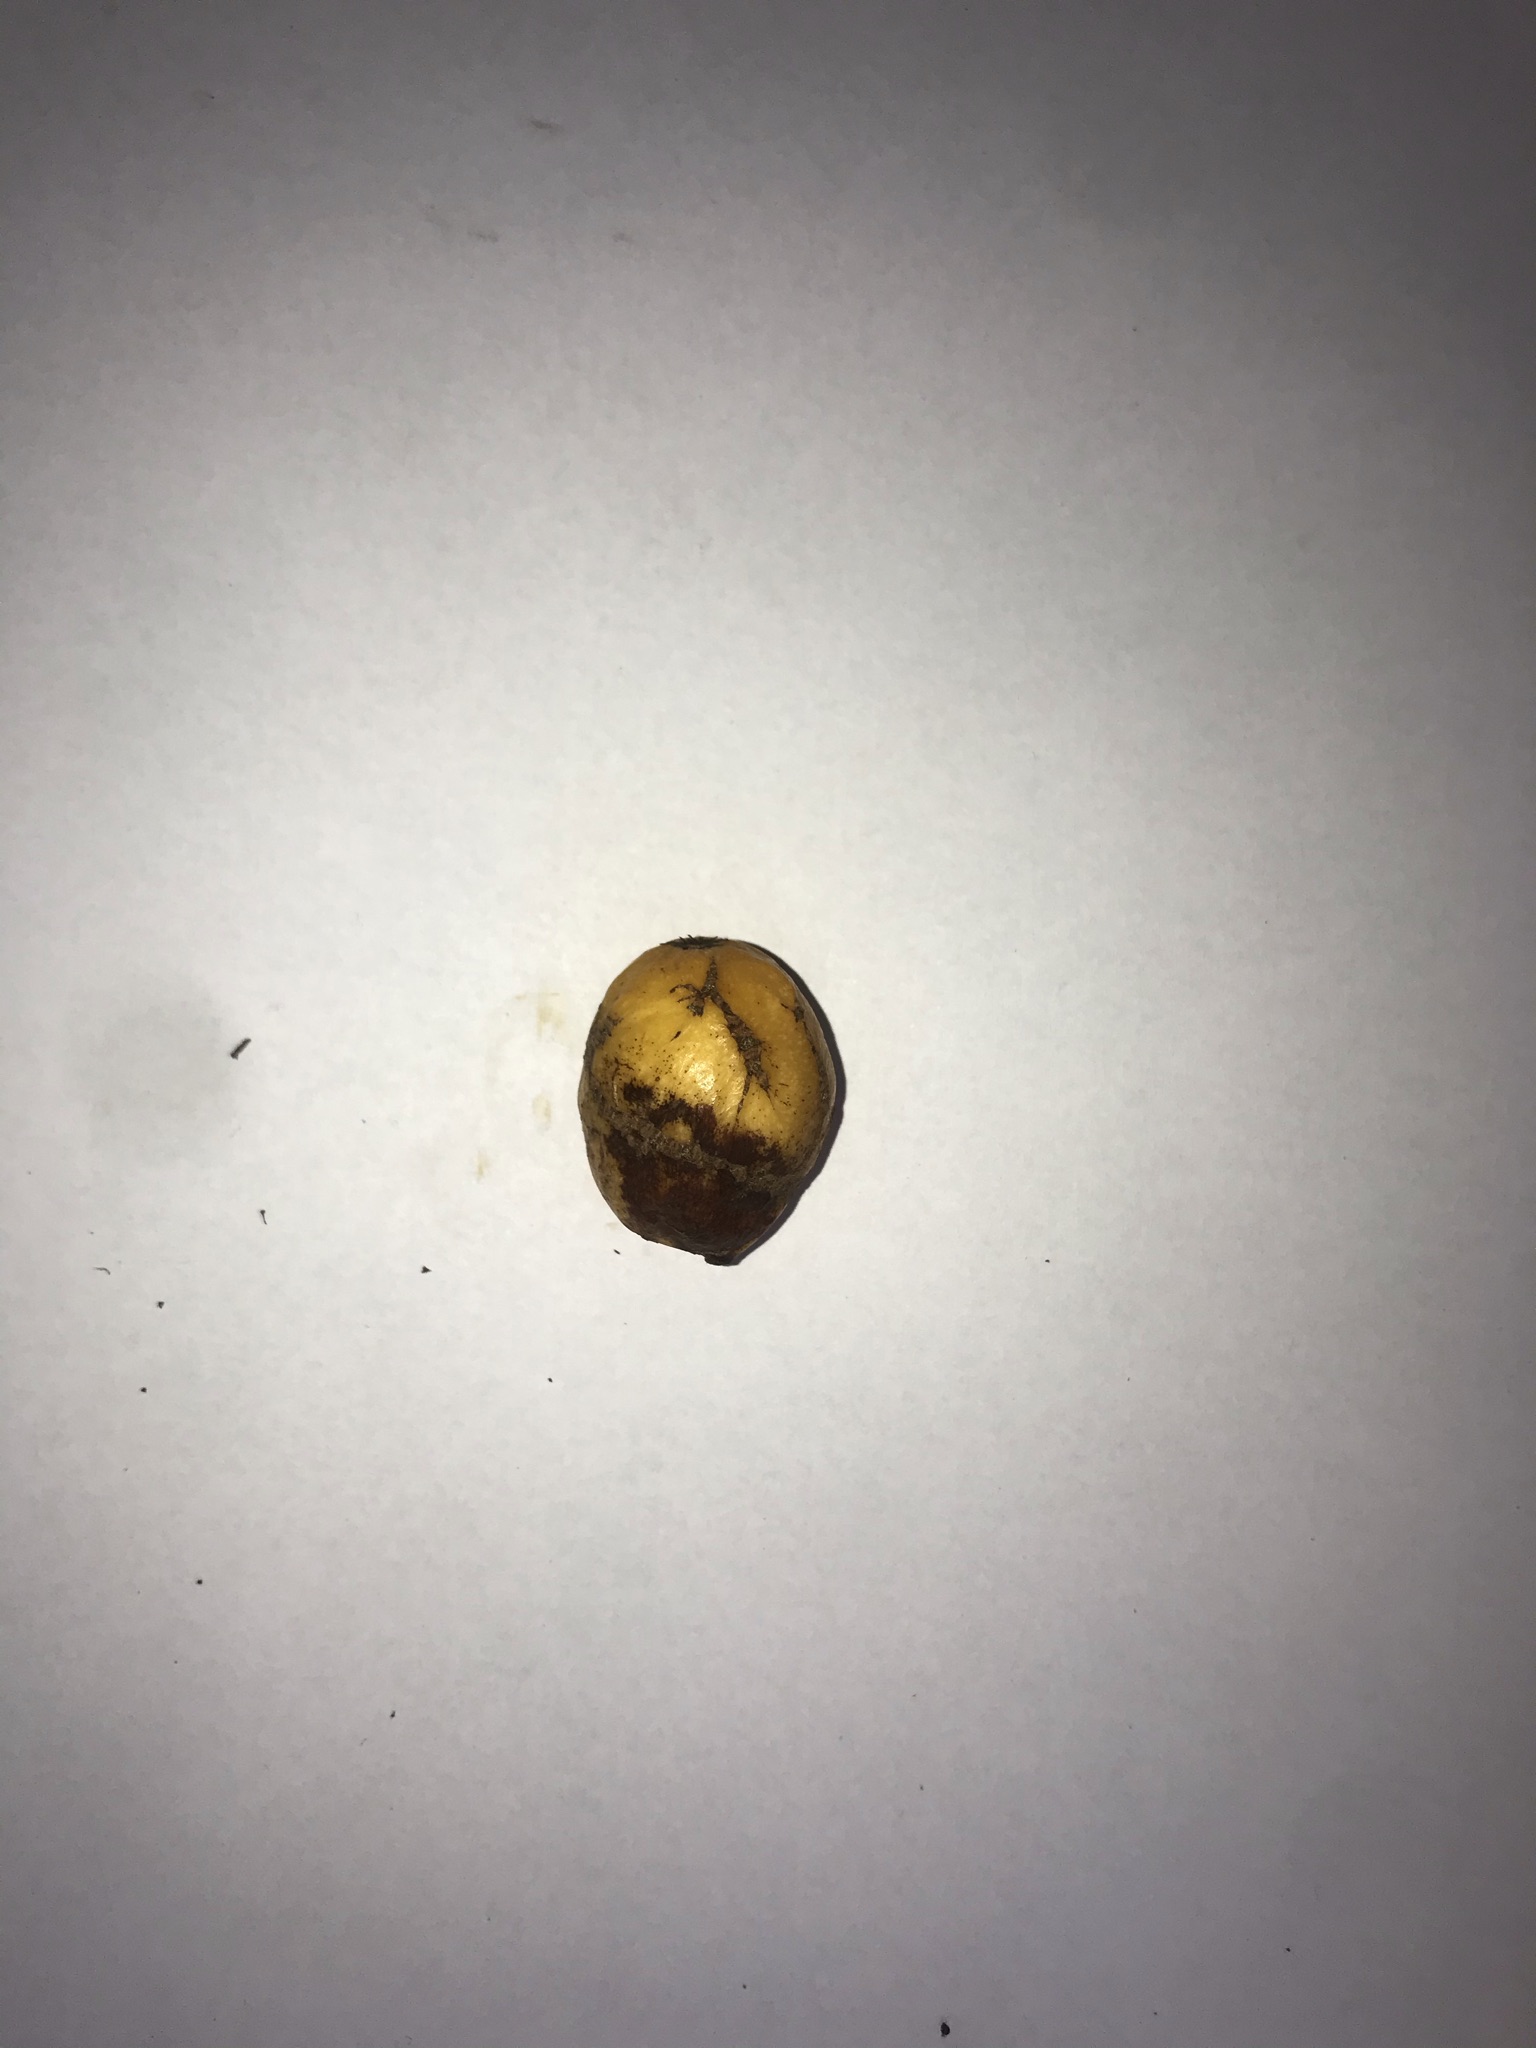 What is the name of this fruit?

abiu
